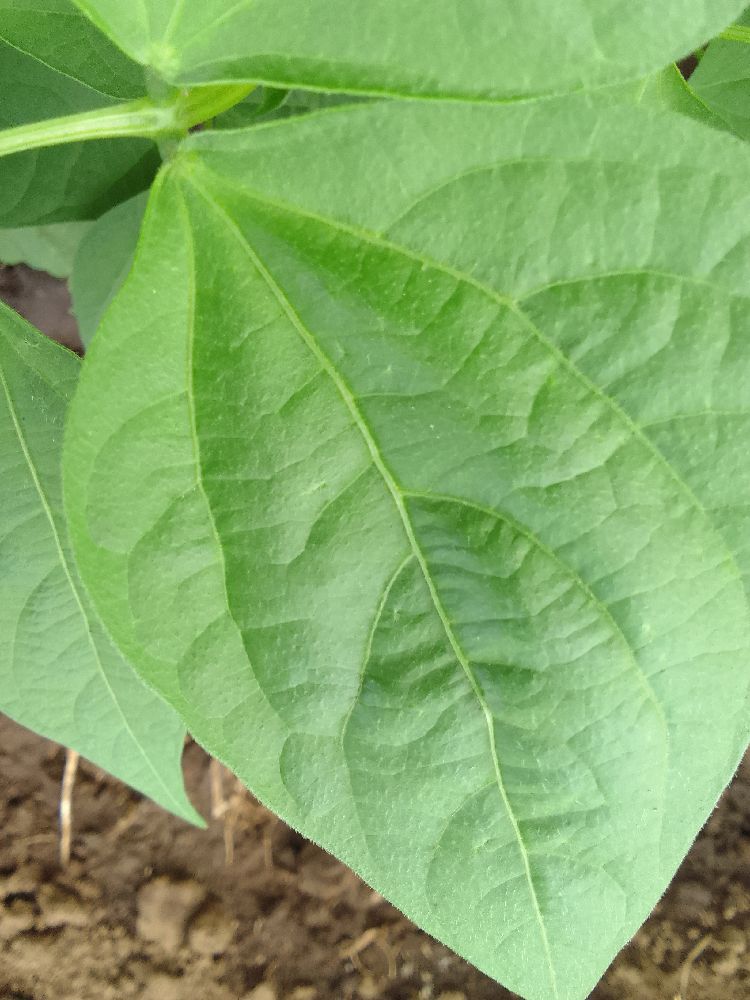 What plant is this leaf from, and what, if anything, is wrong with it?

common bean, healthy
